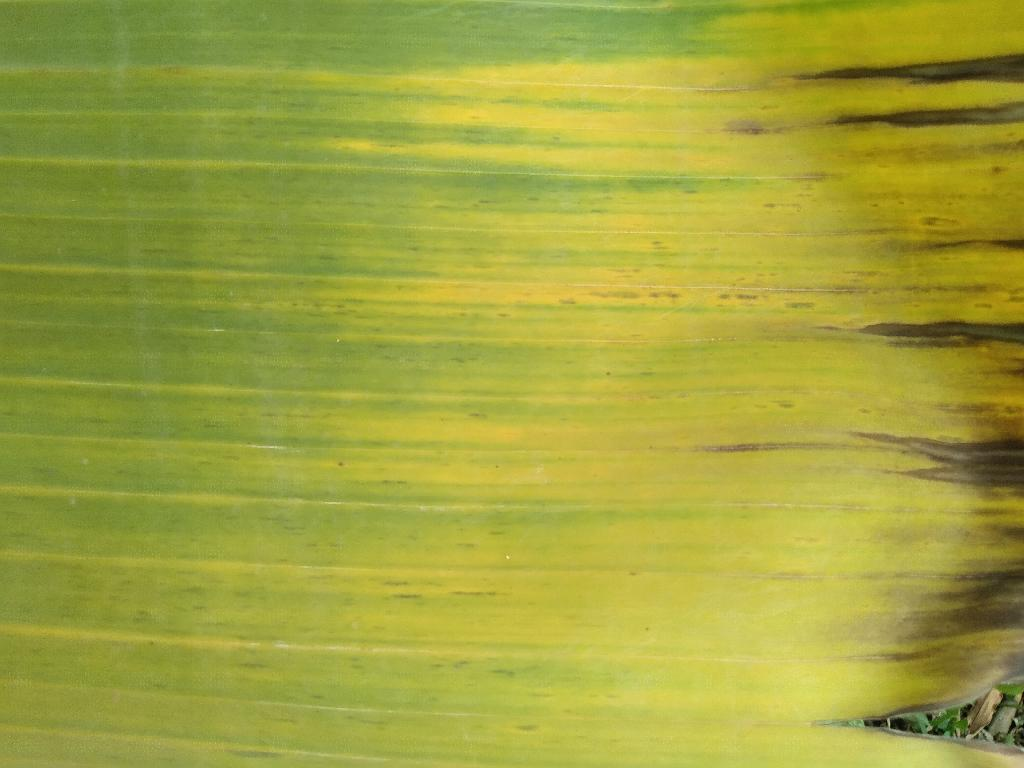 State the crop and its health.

banana, fusarium wilt race 1
